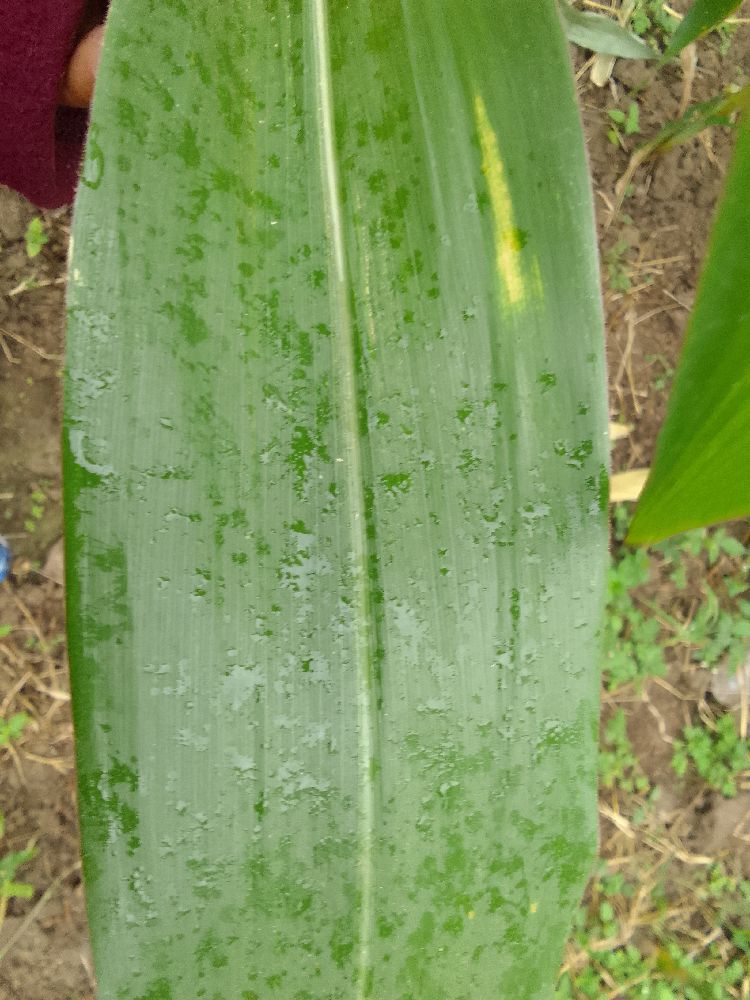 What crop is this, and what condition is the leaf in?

maize, healthy
